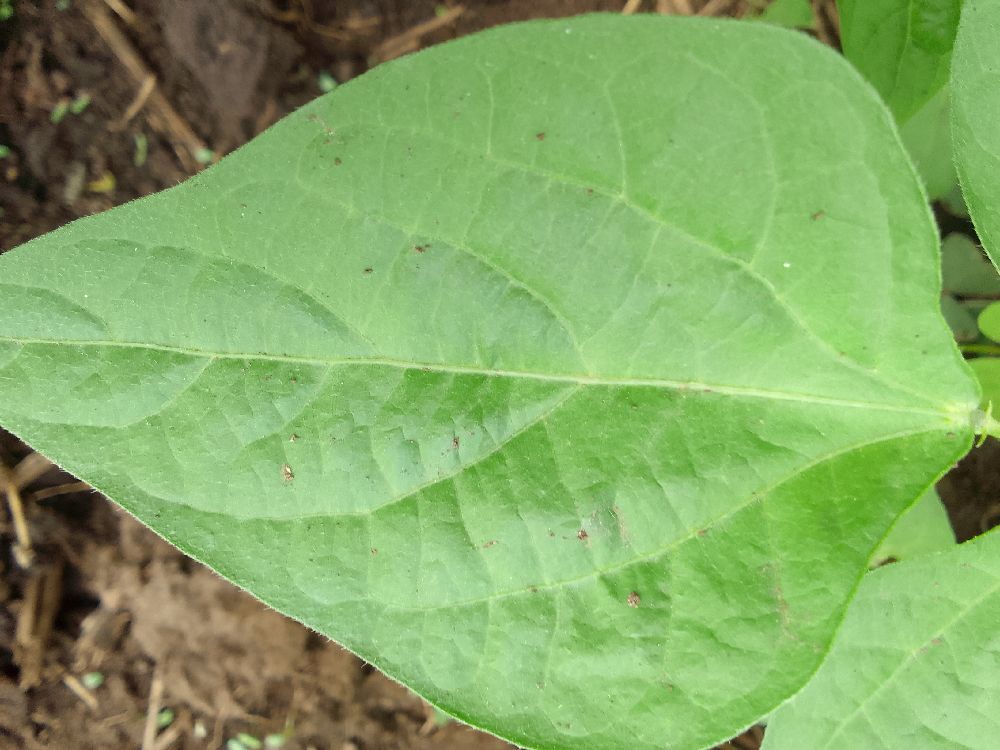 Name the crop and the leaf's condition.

common bean, healthy
